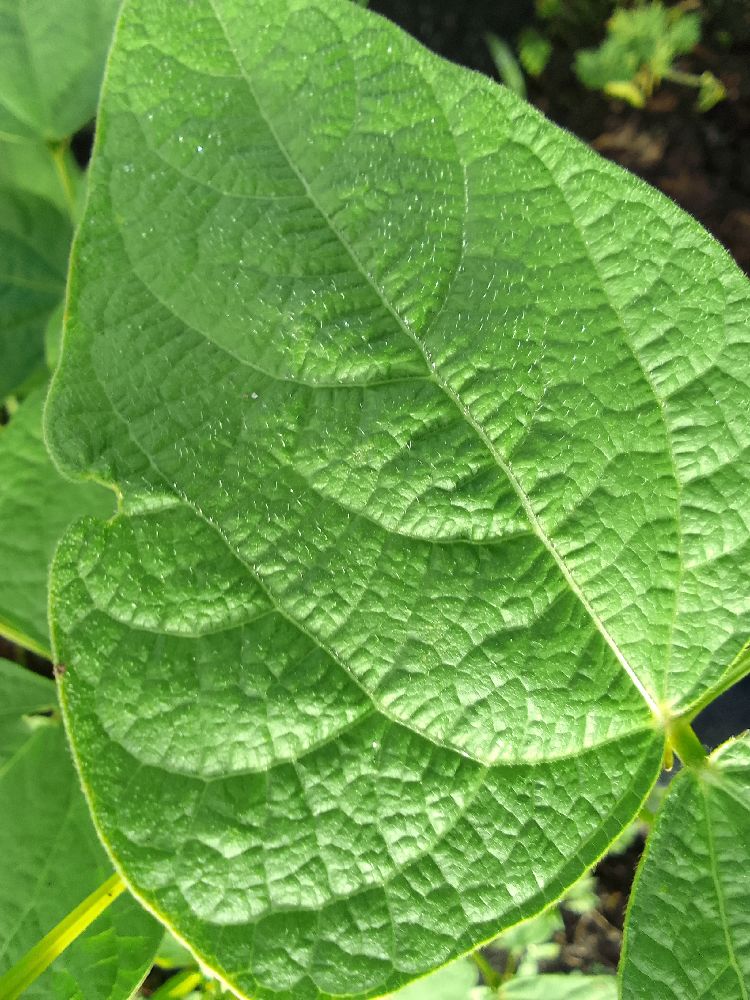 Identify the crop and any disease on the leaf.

common bean, healthy
